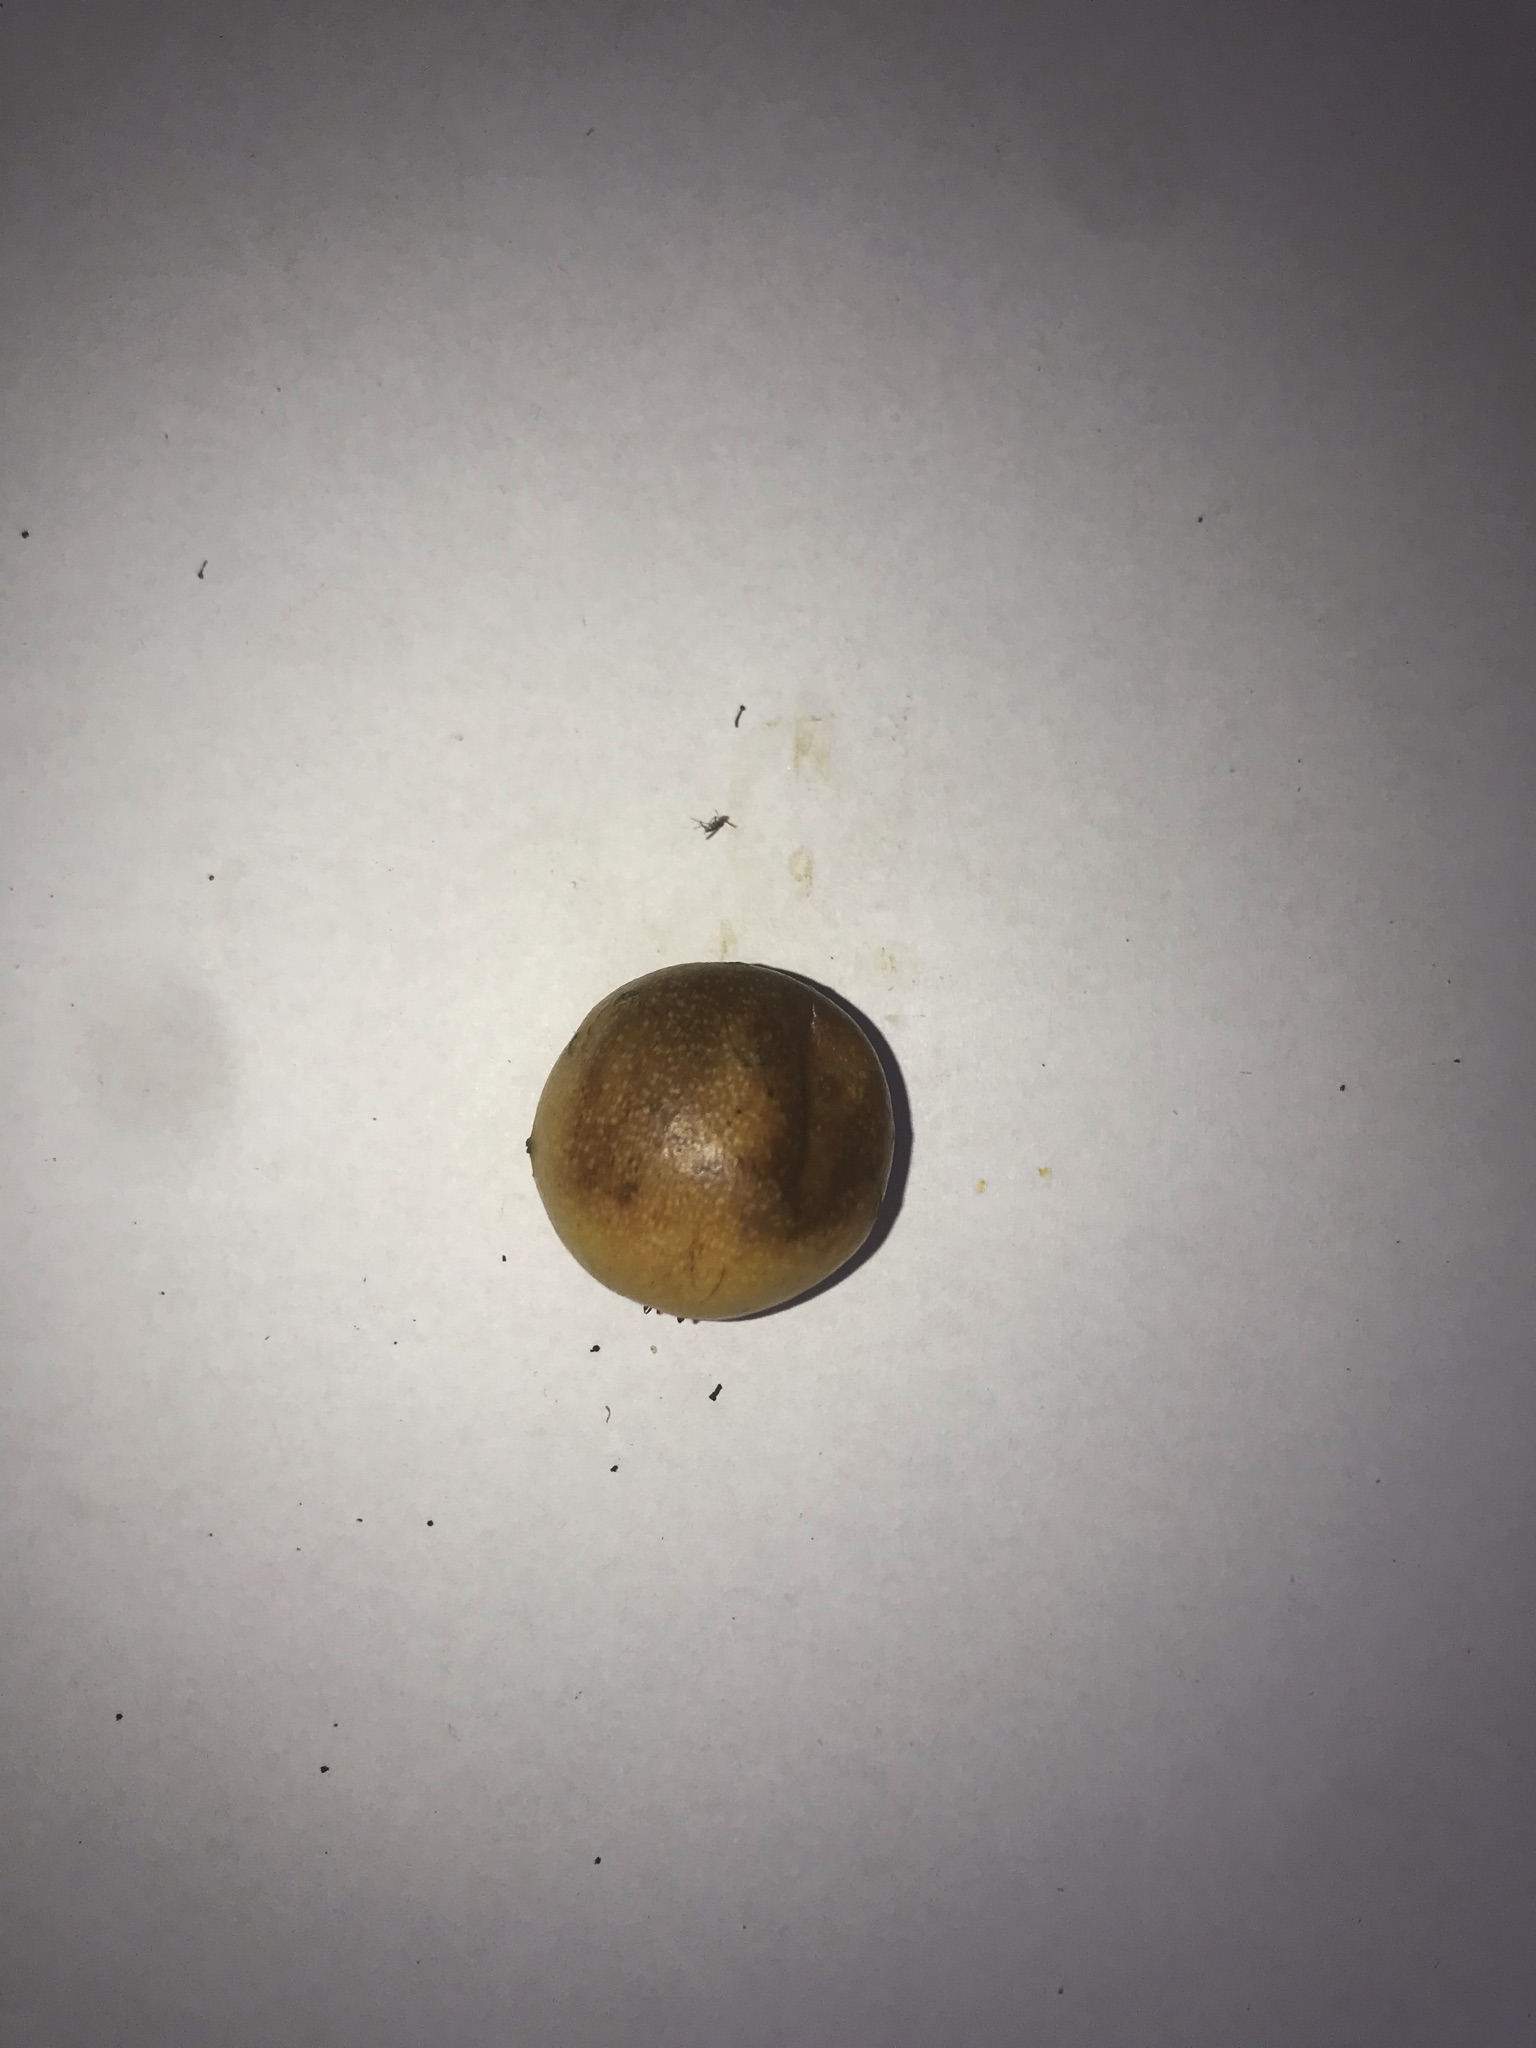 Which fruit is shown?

abiu
